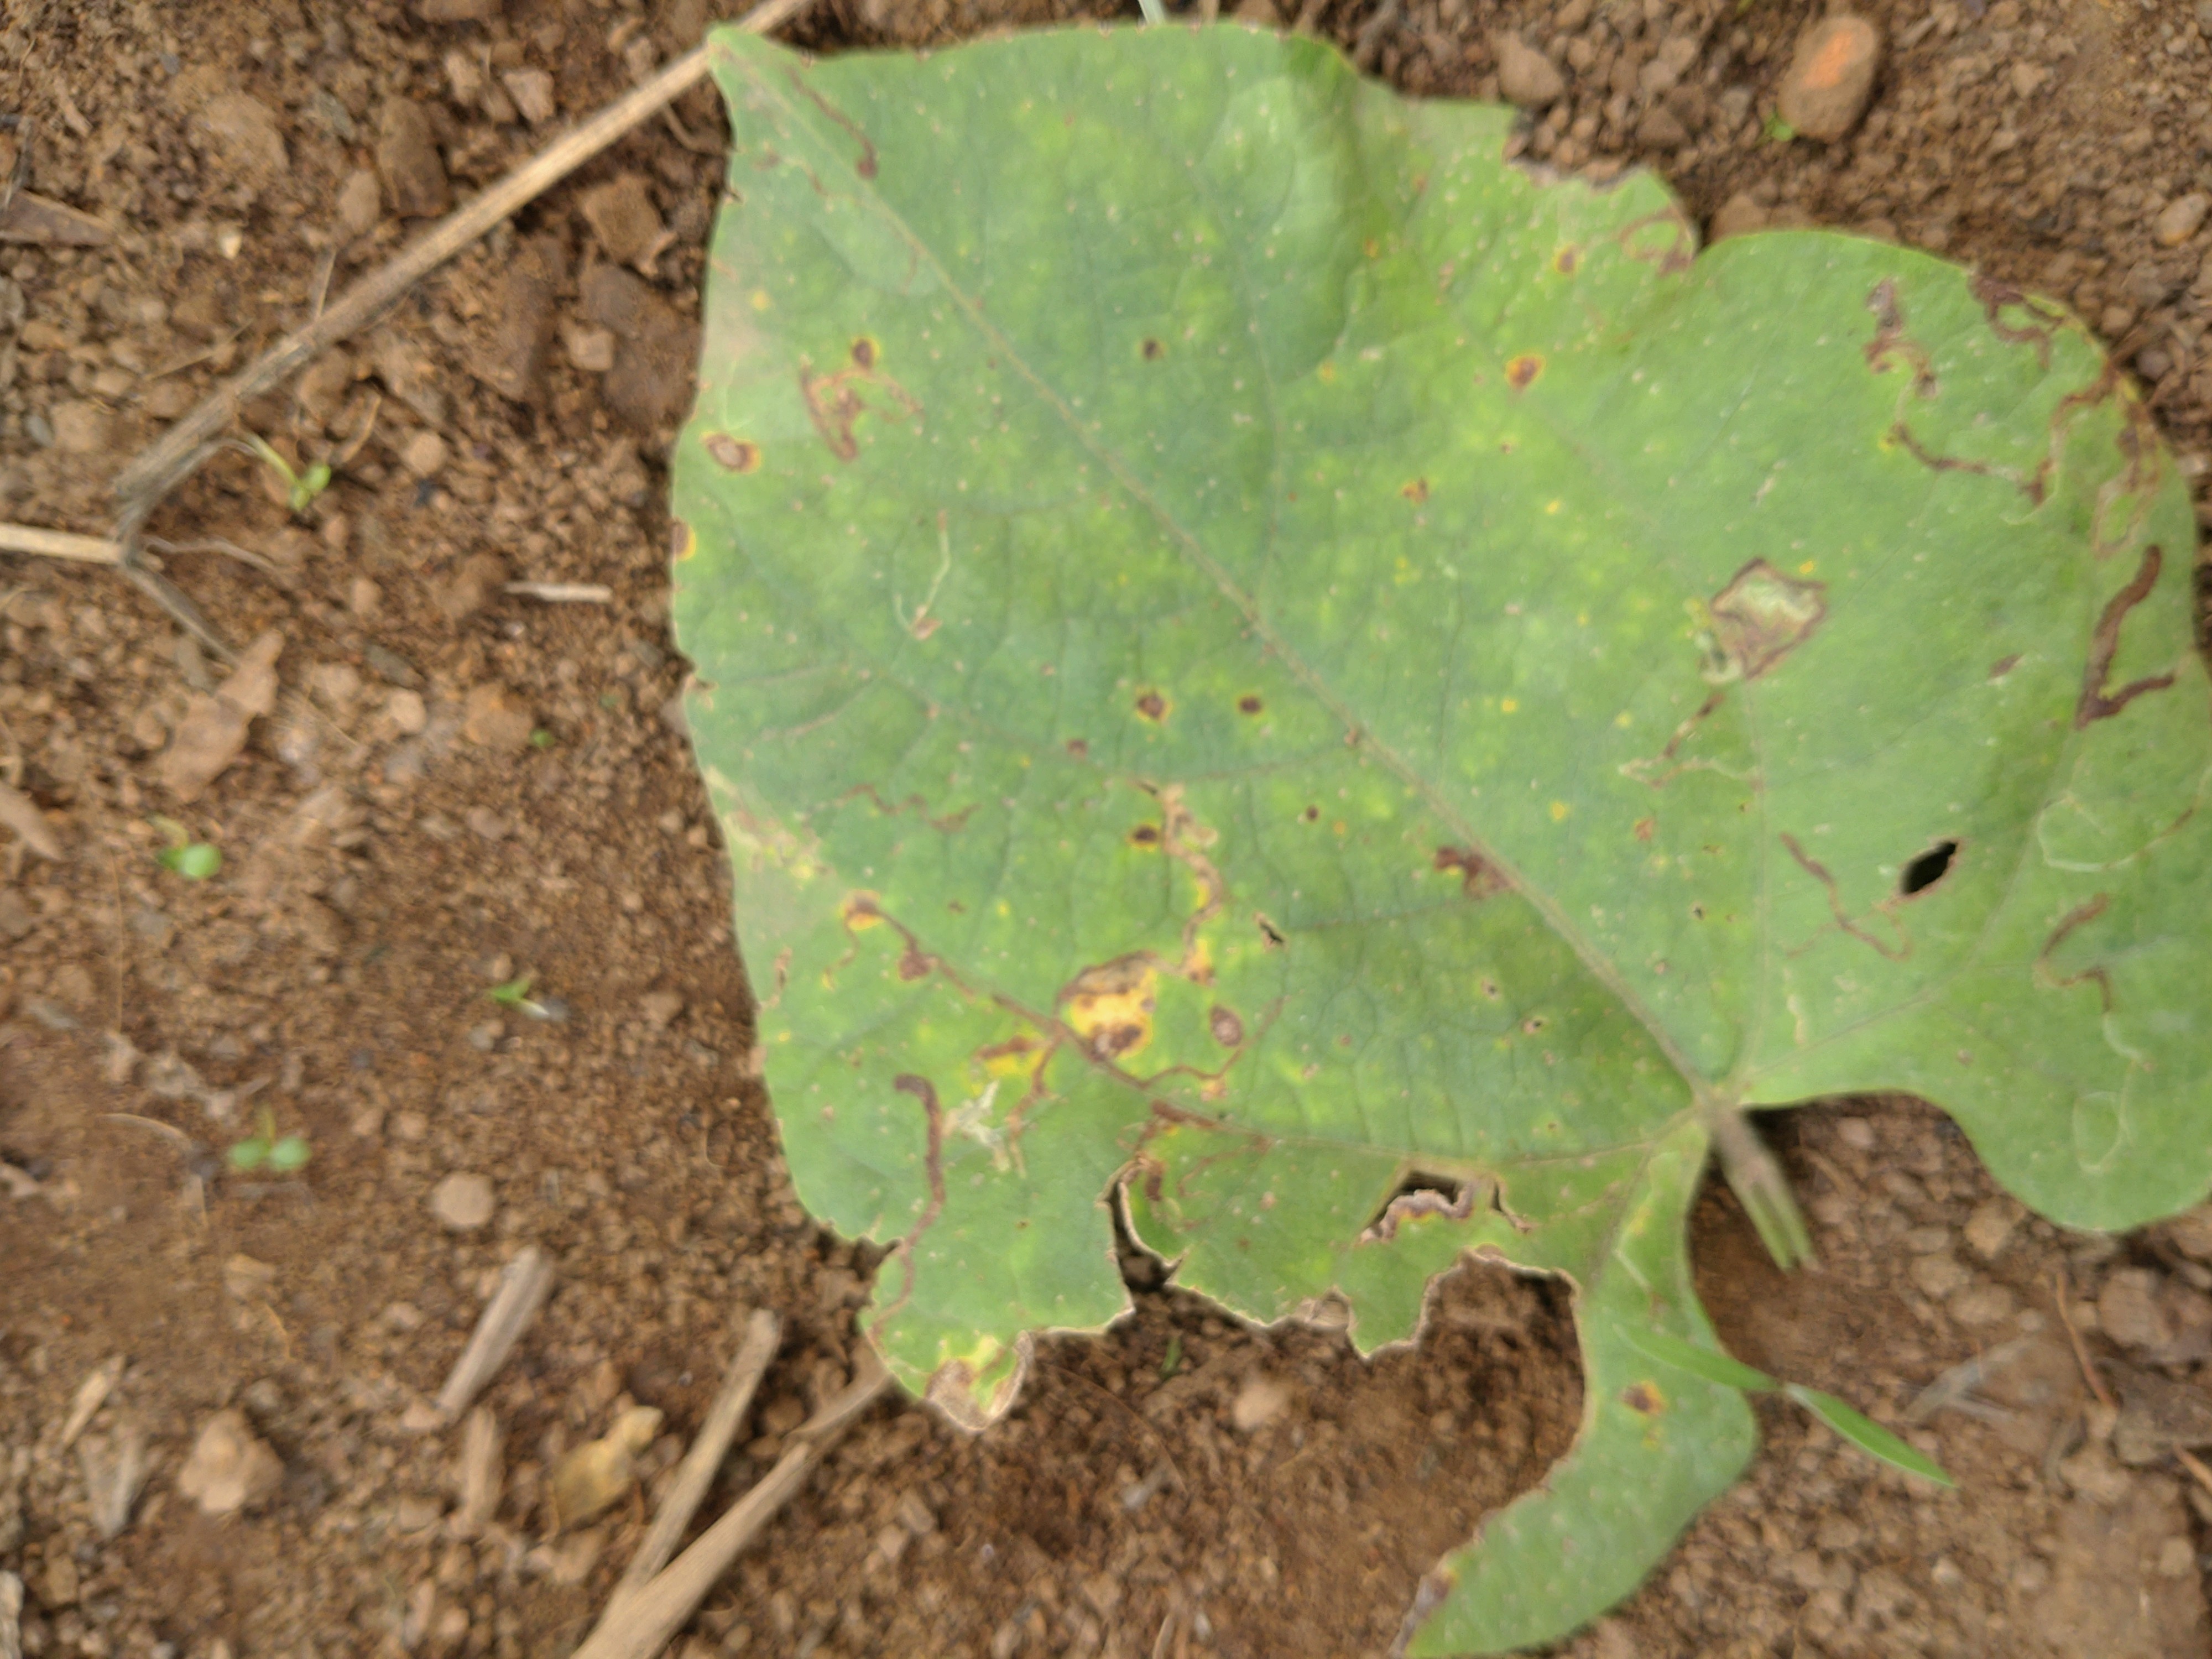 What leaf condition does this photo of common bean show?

rust
